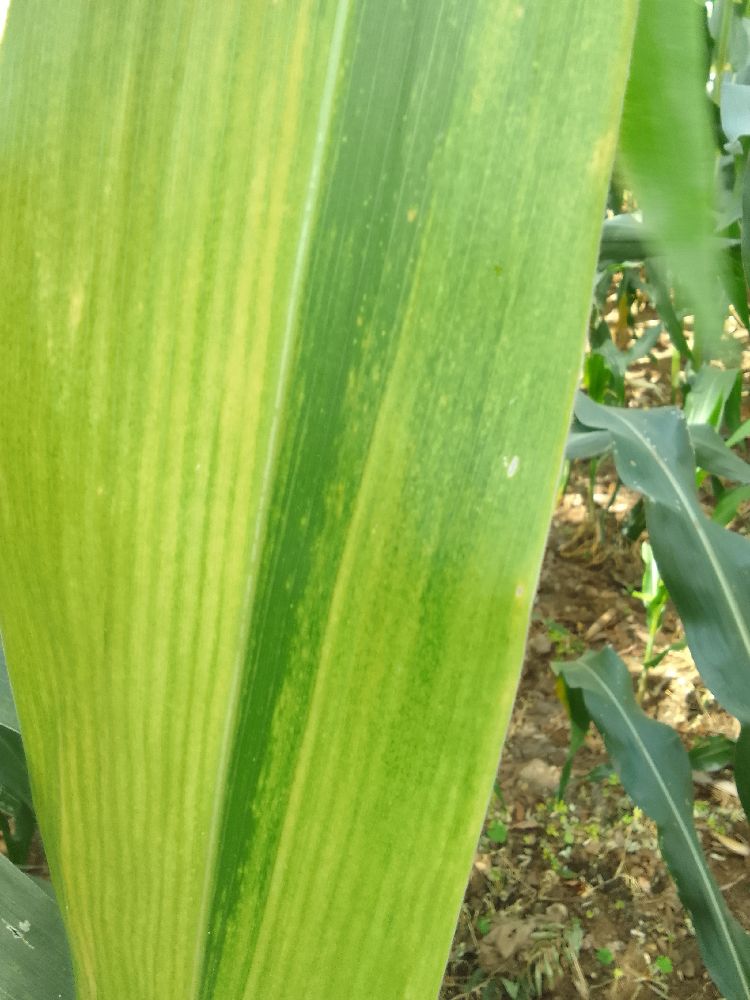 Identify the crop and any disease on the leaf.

maize, maize lethal necrosis
